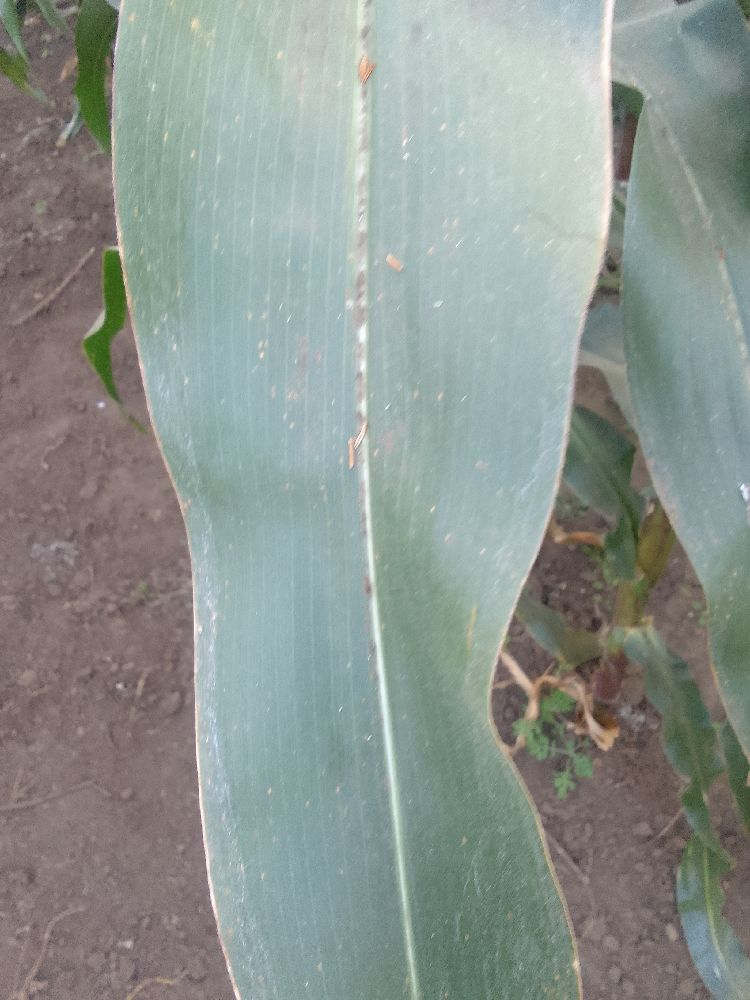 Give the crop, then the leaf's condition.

maize, healthy
